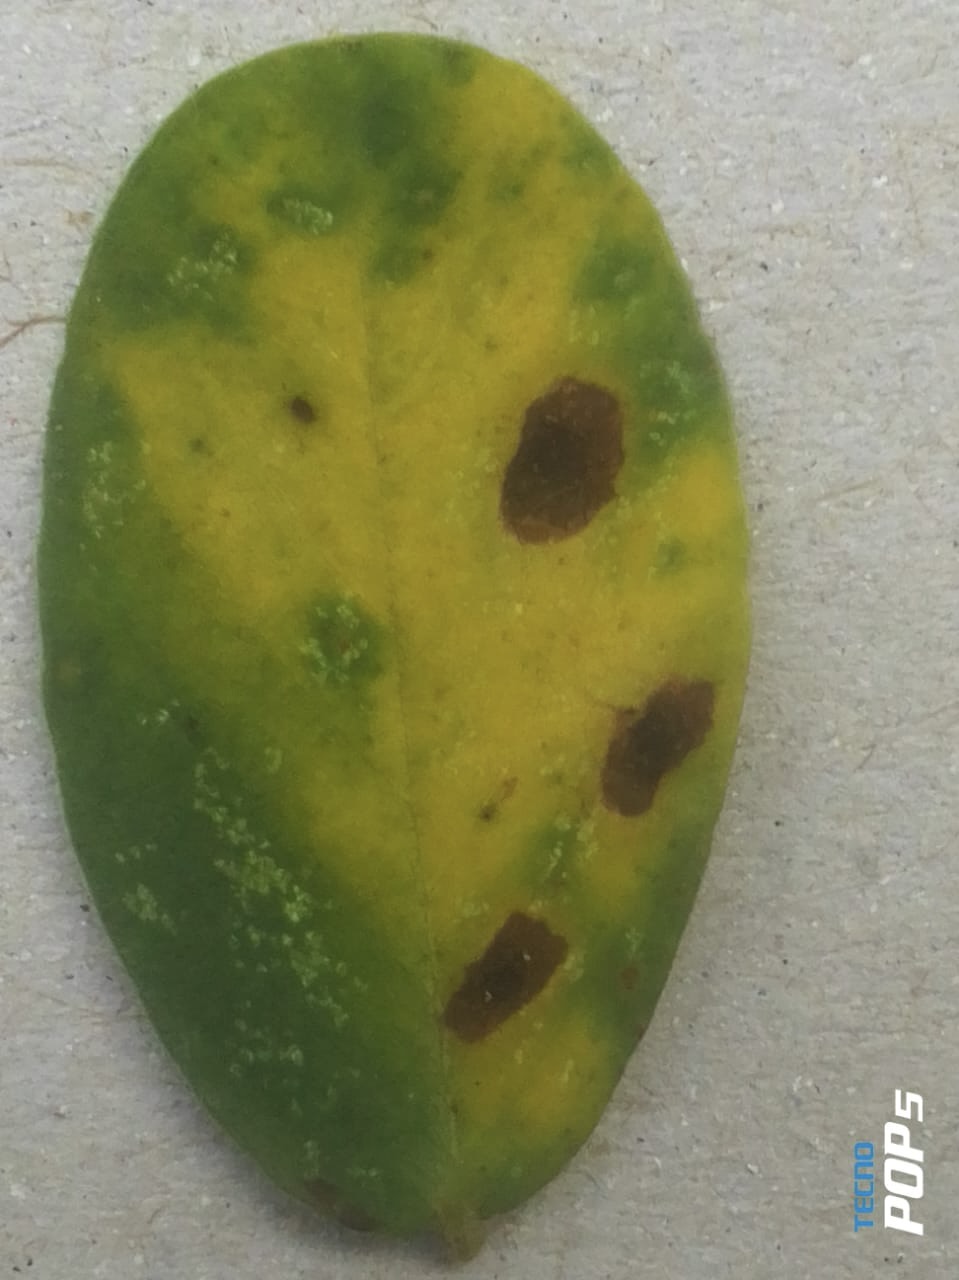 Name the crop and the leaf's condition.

peanut, nothapassalora personata
